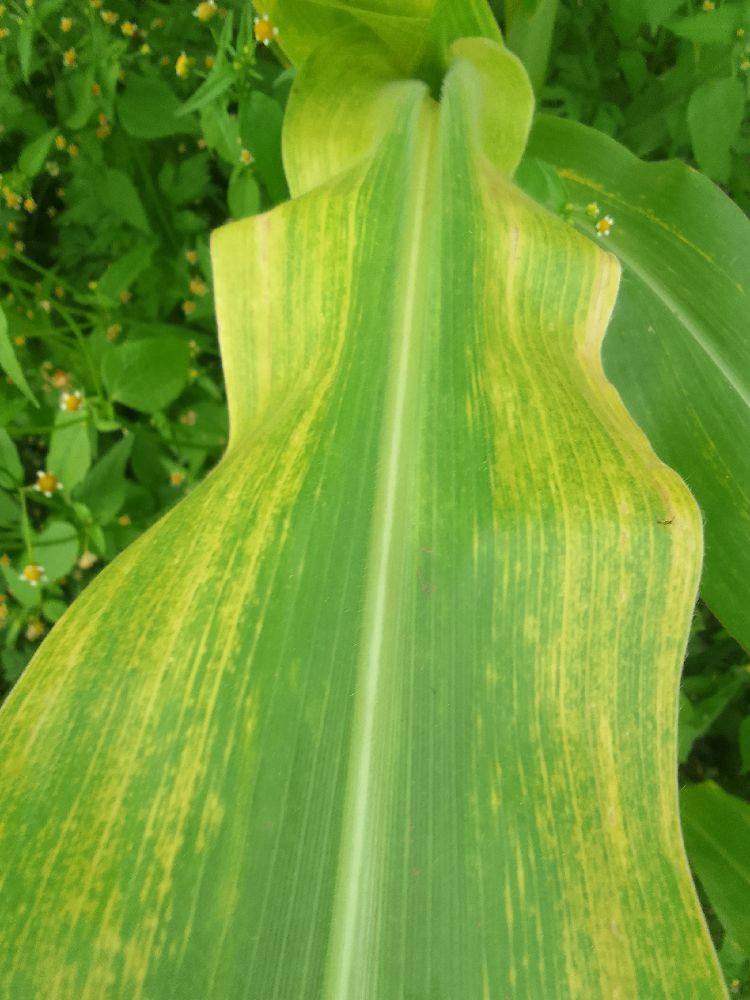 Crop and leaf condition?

maize, maize lethal necrosis
